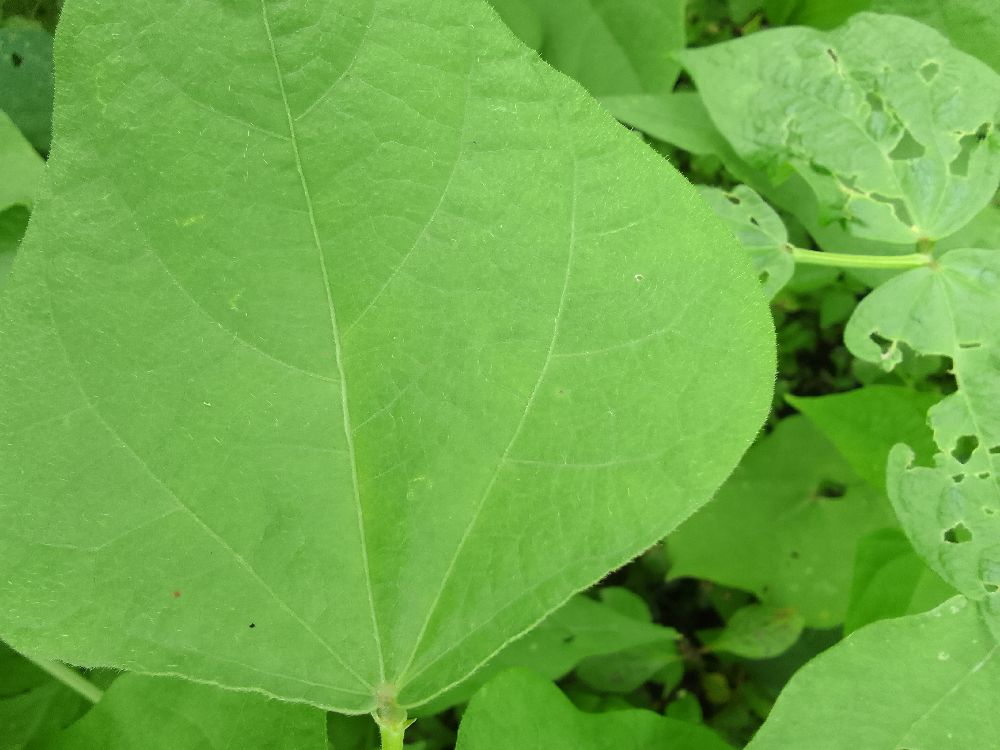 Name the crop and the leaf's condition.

common bean, healthy
